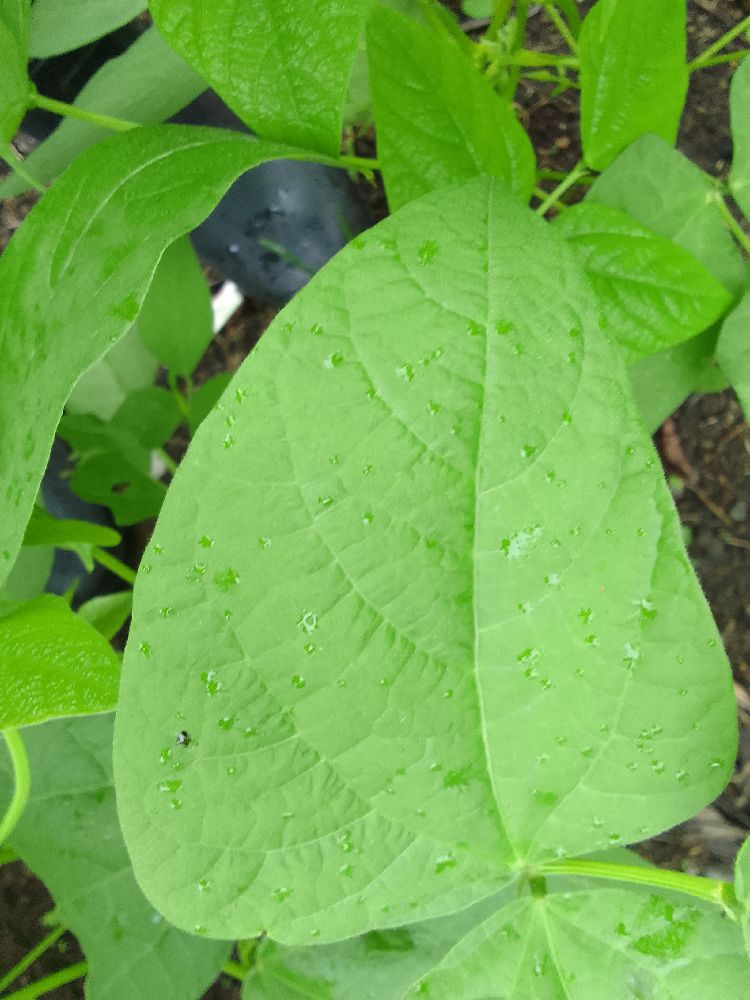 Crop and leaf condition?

common bean, healthy
